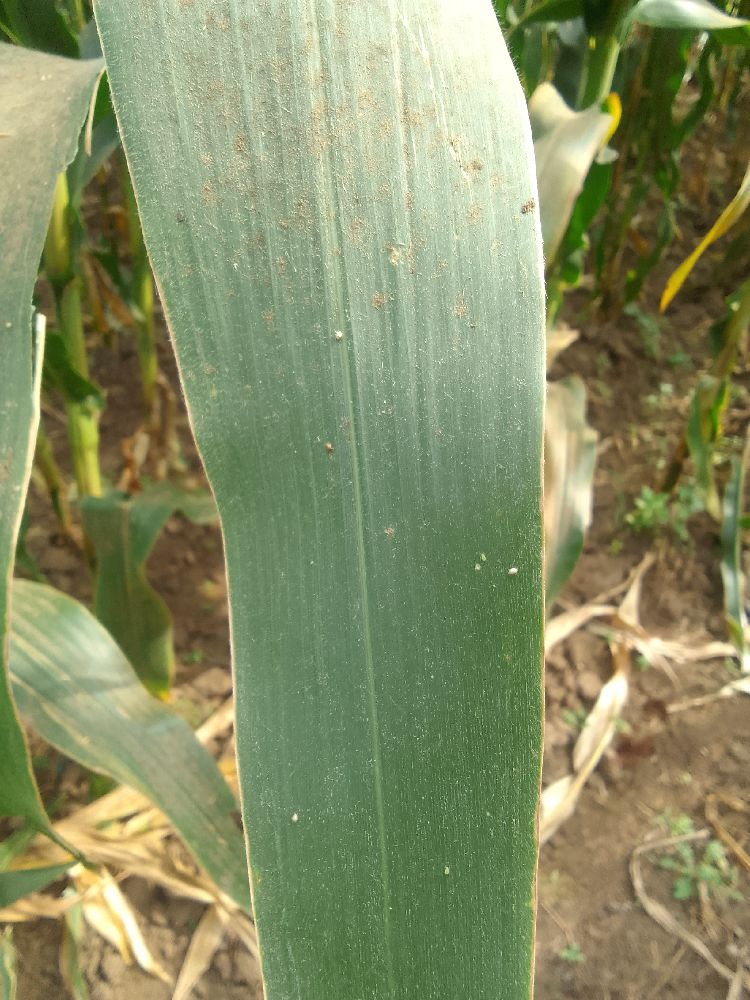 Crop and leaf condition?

maize, healthy
